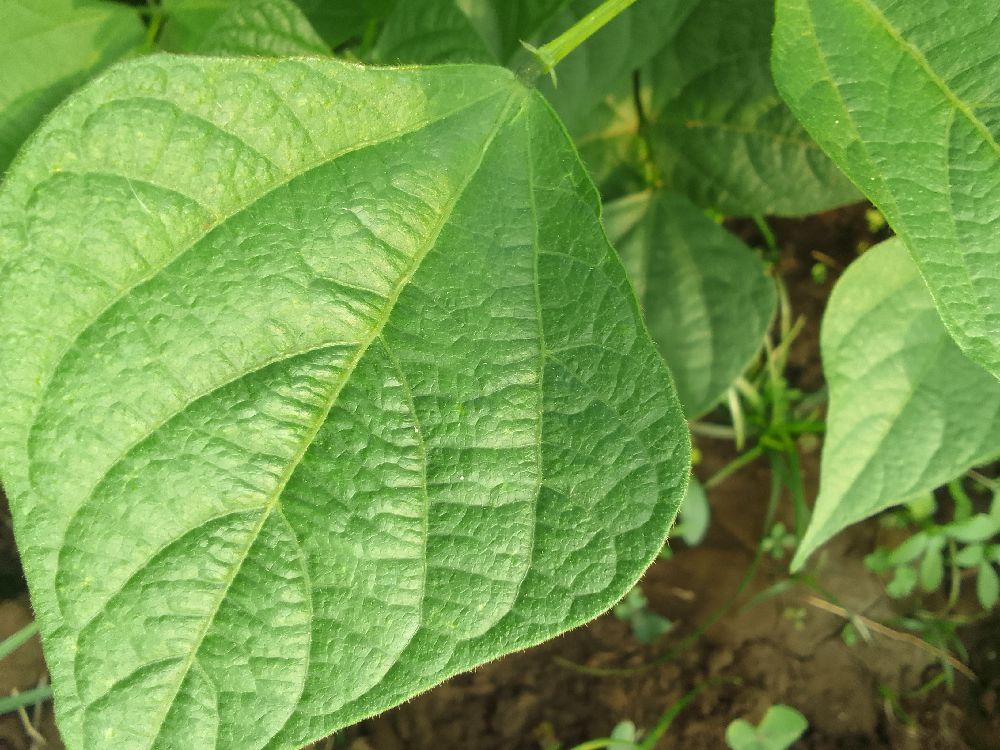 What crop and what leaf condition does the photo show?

common bean, healthy
